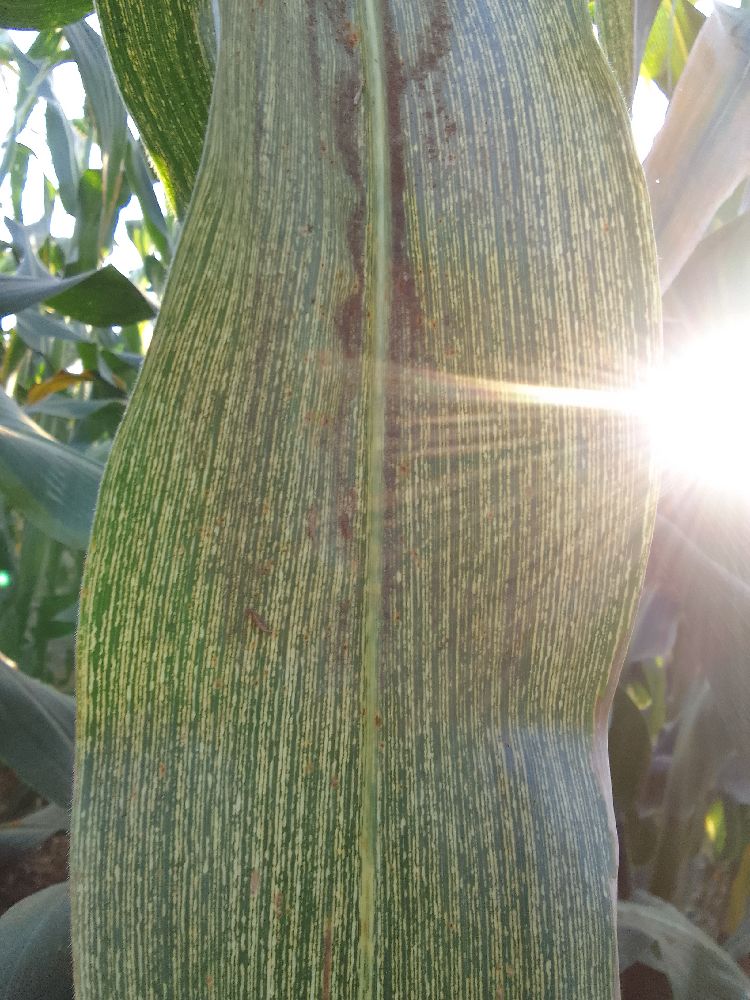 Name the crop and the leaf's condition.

maize, maize streak virus
